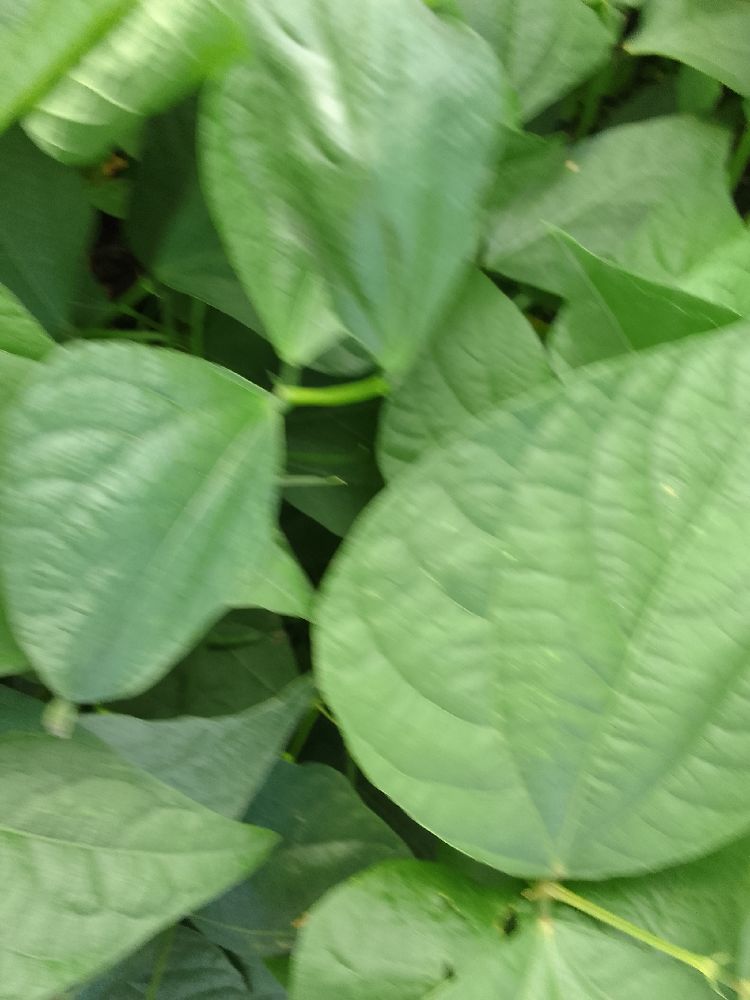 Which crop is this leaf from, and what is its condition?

common bean, healthy
